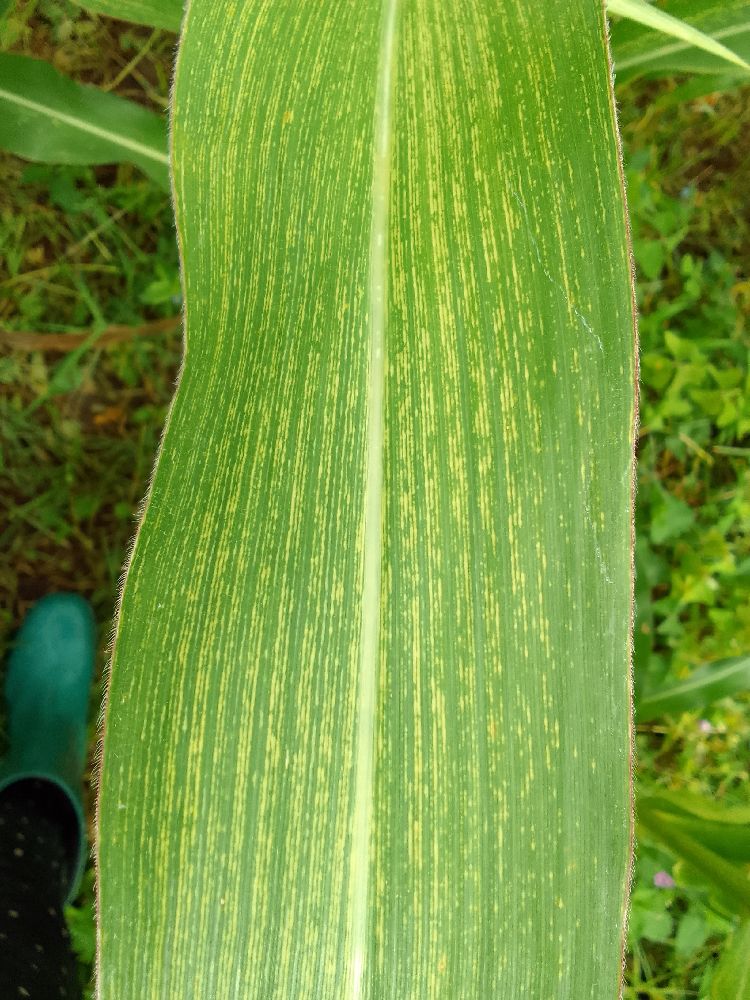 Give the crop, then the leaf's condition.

maize, maize streak virus
